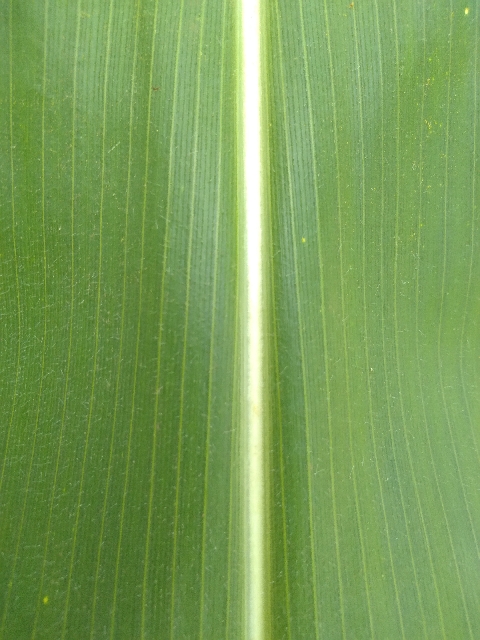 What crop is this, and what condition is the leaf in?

maize, healthy
